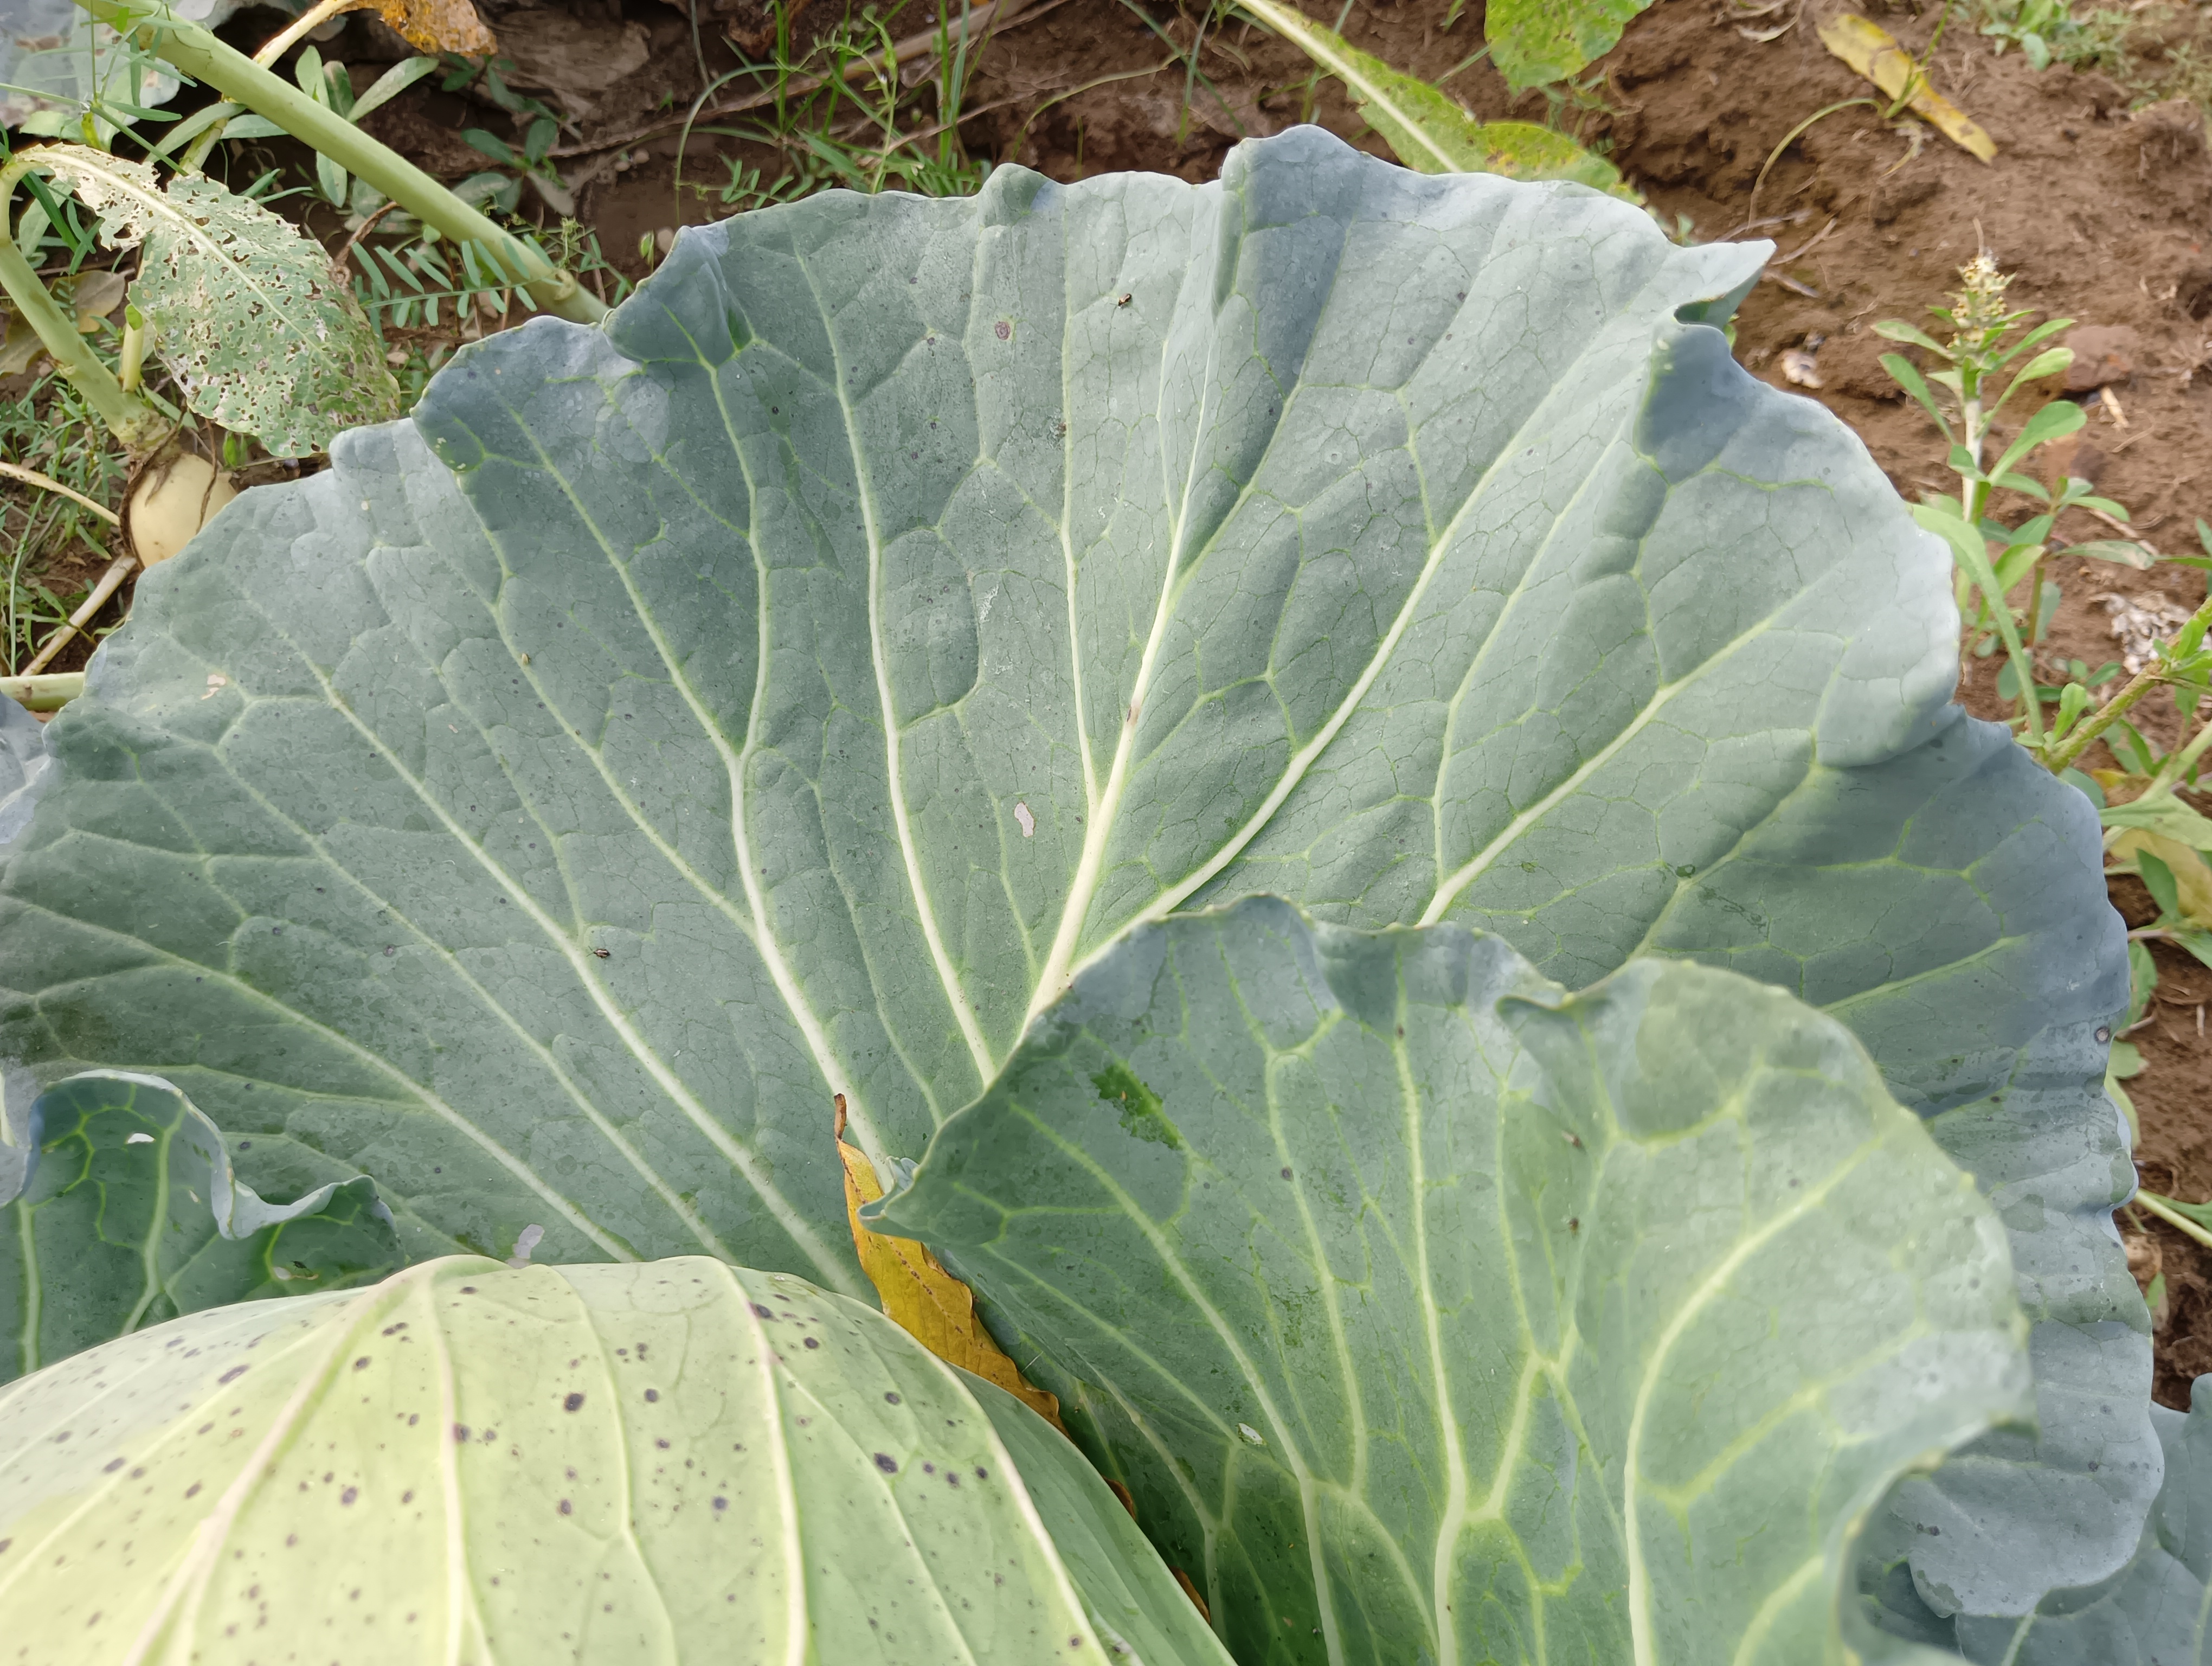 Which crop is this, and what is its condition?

cabbage, healthy
